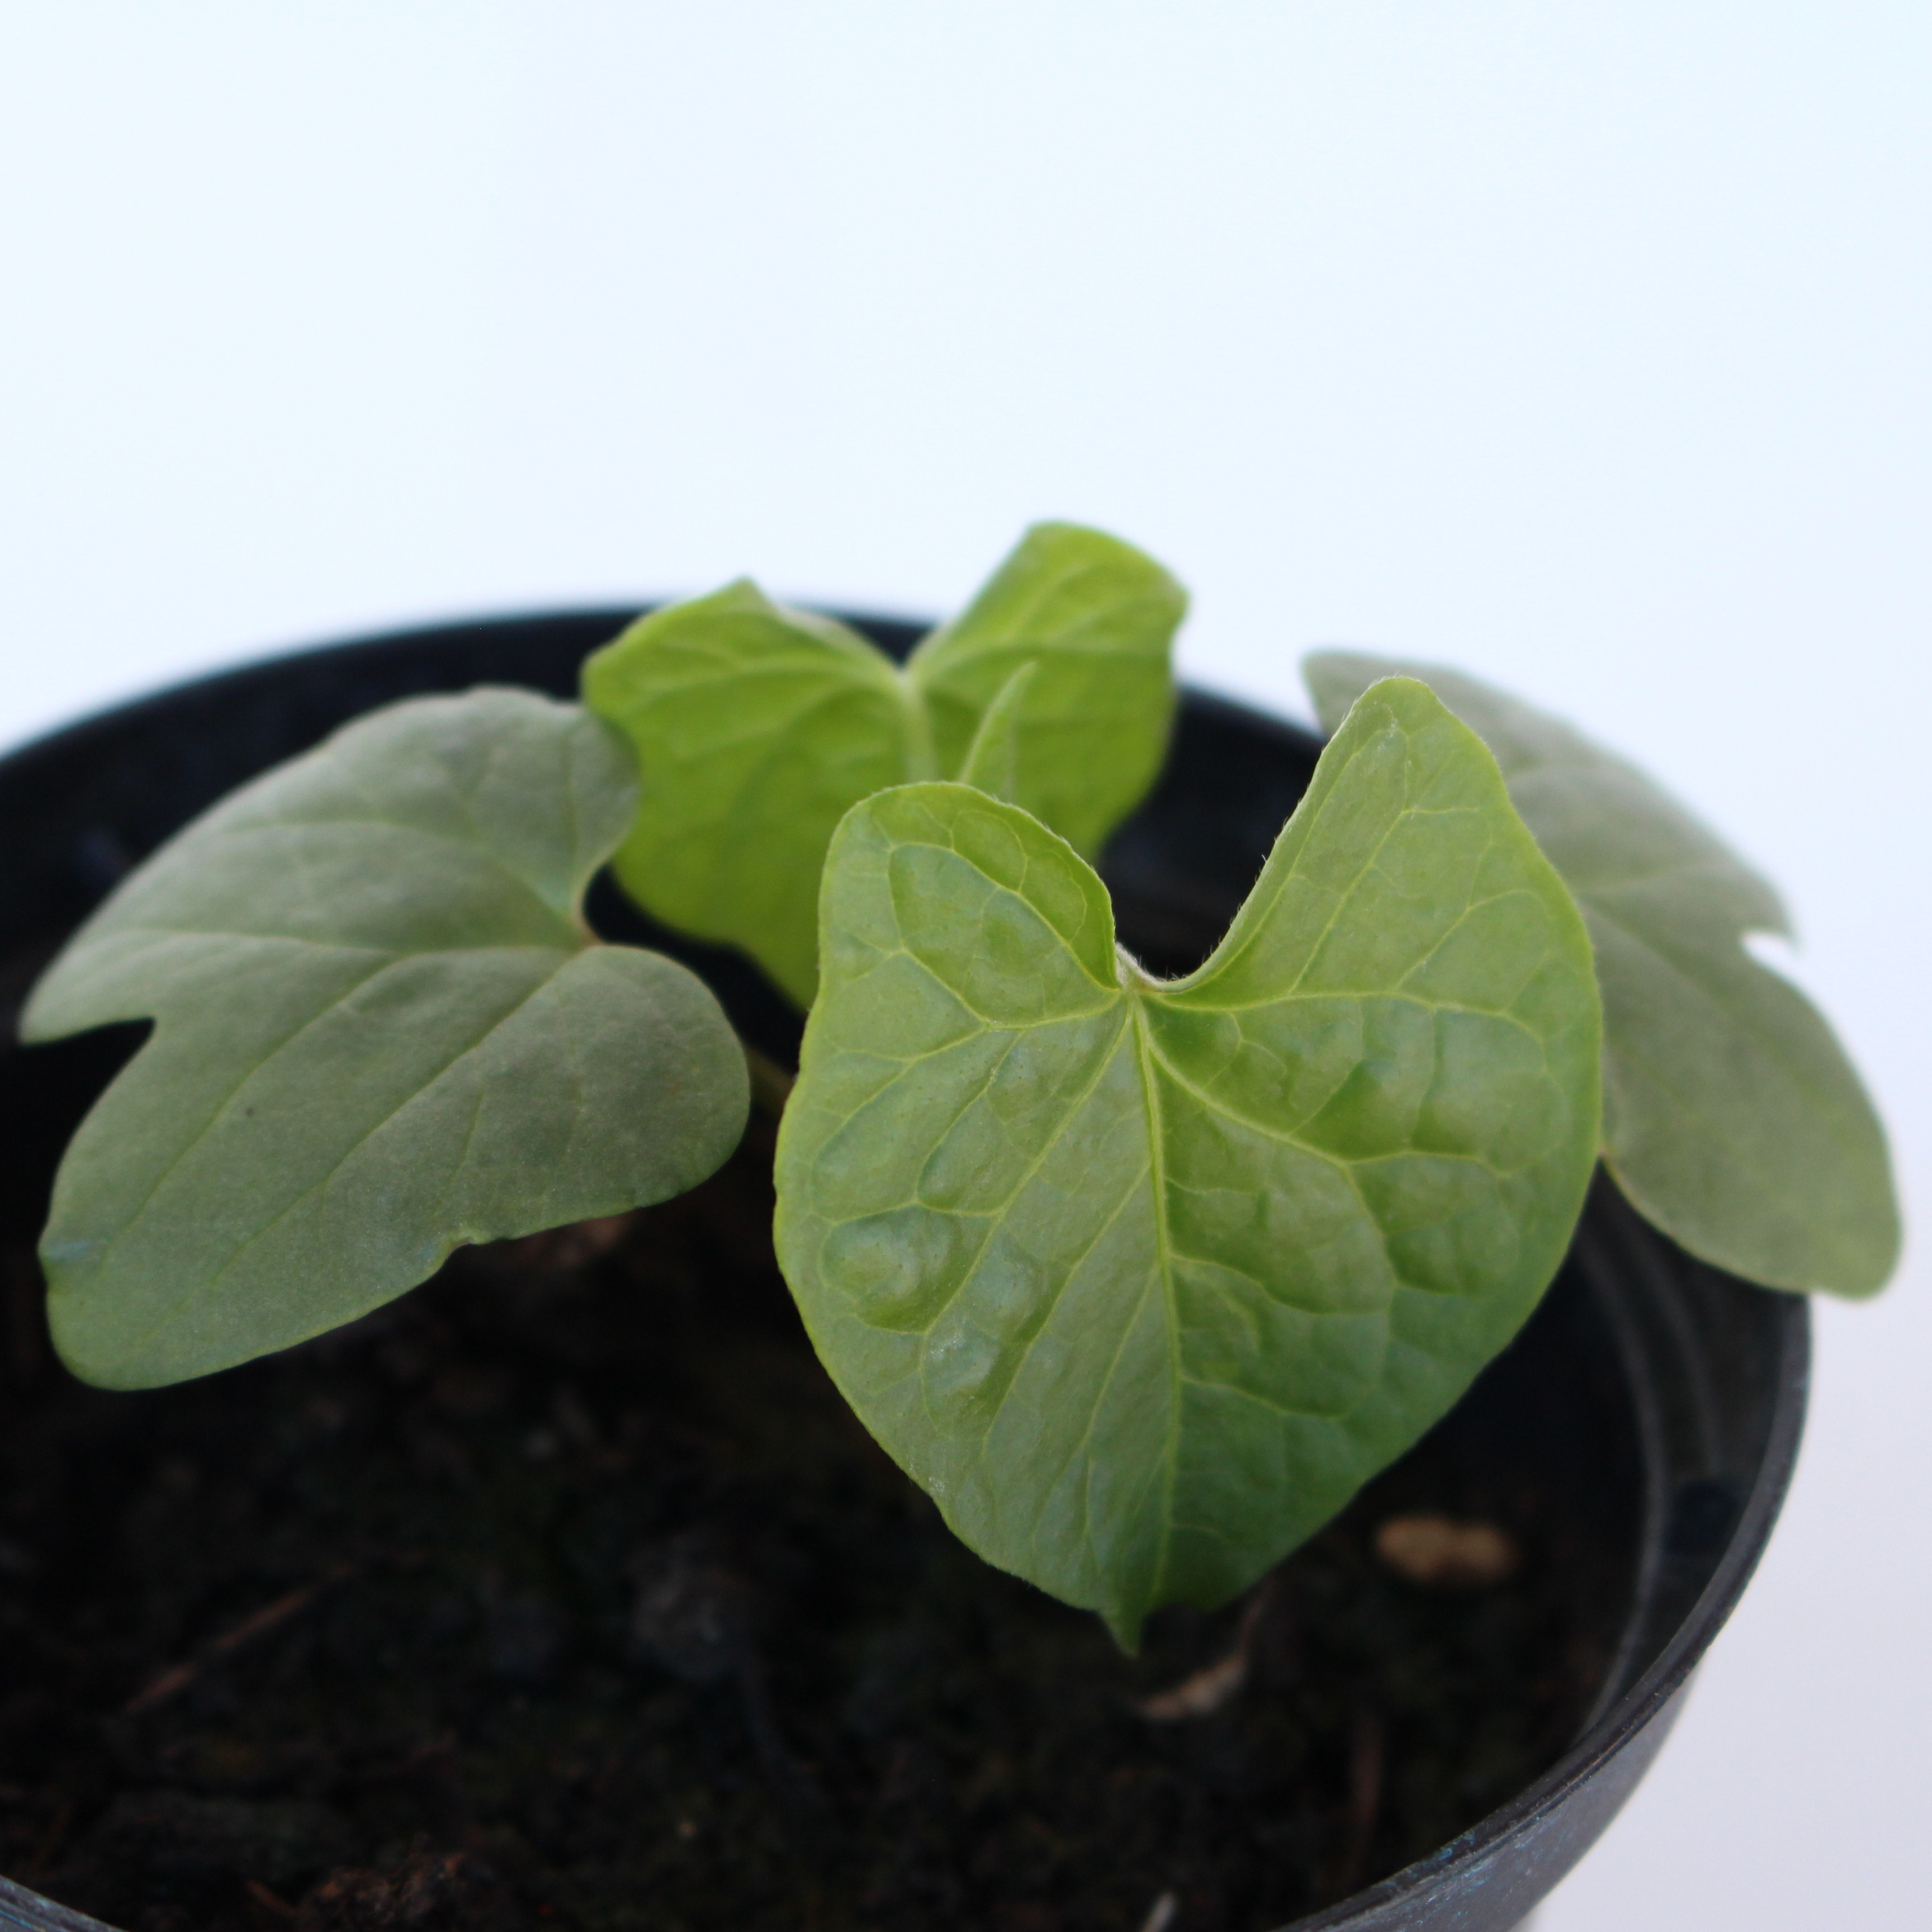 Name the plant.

Convolvulus arvensis
